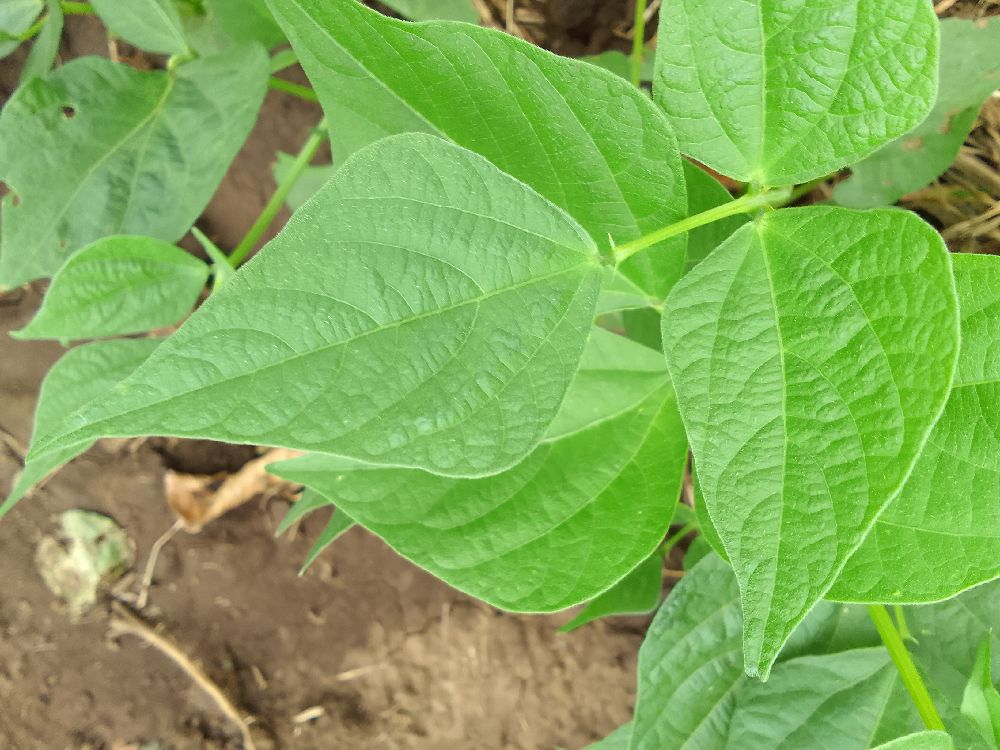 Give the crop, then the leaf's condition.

common bean, healthy
